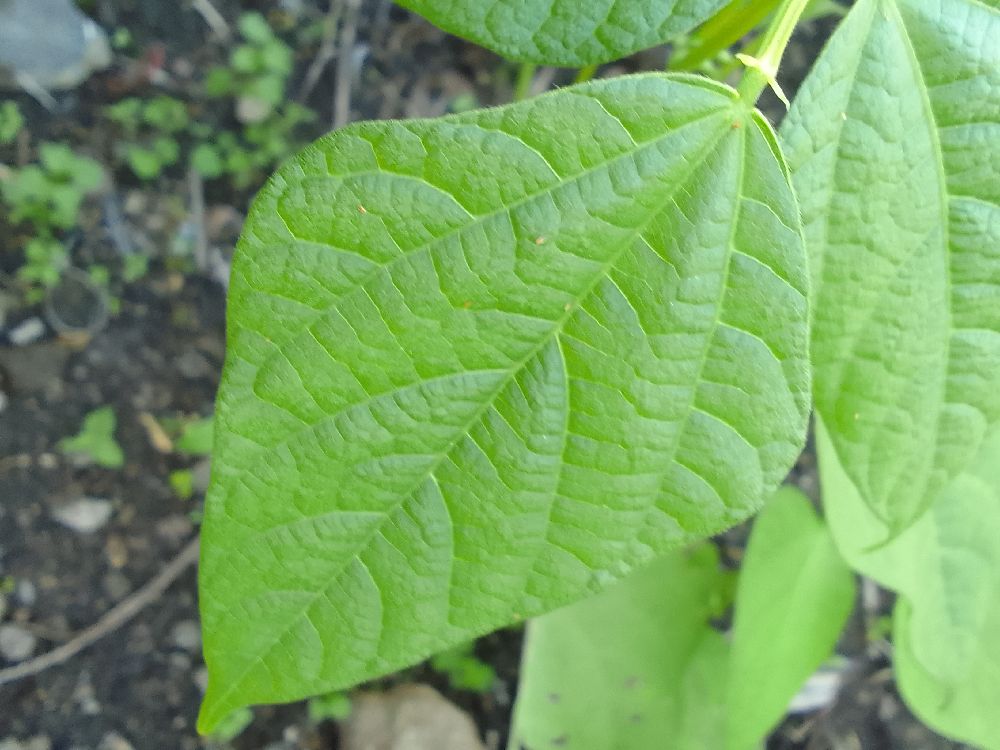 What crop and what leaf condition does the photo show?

common bean, healthy
